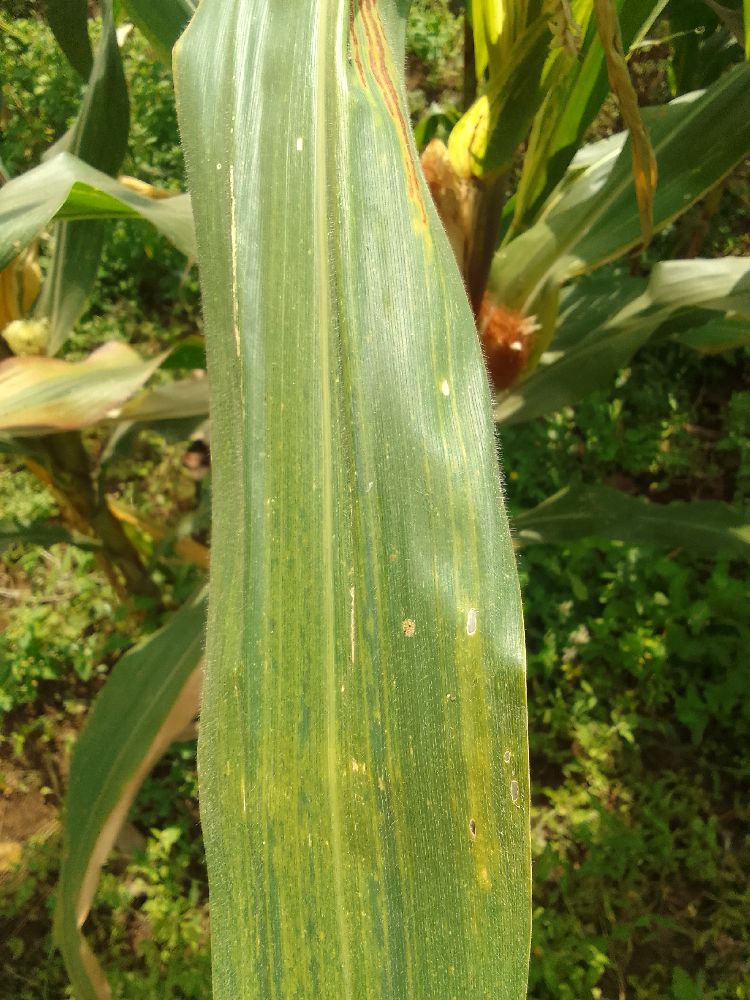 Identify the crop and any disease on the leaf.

maize, maize lethal necrosis
